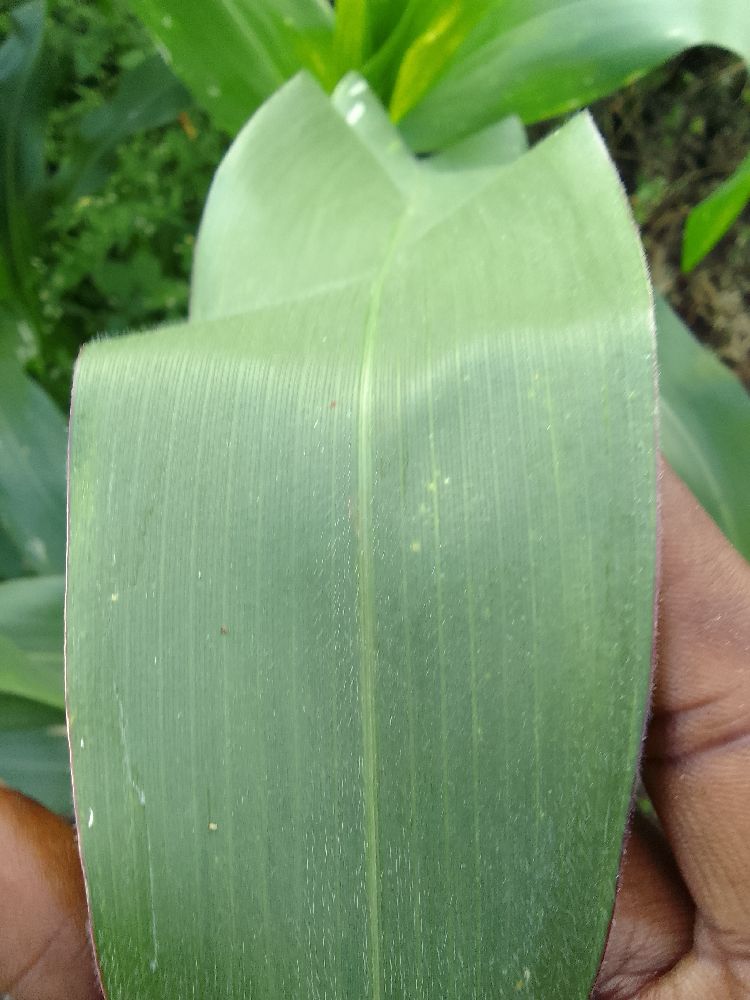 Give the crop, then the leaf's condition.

maize, healthy
